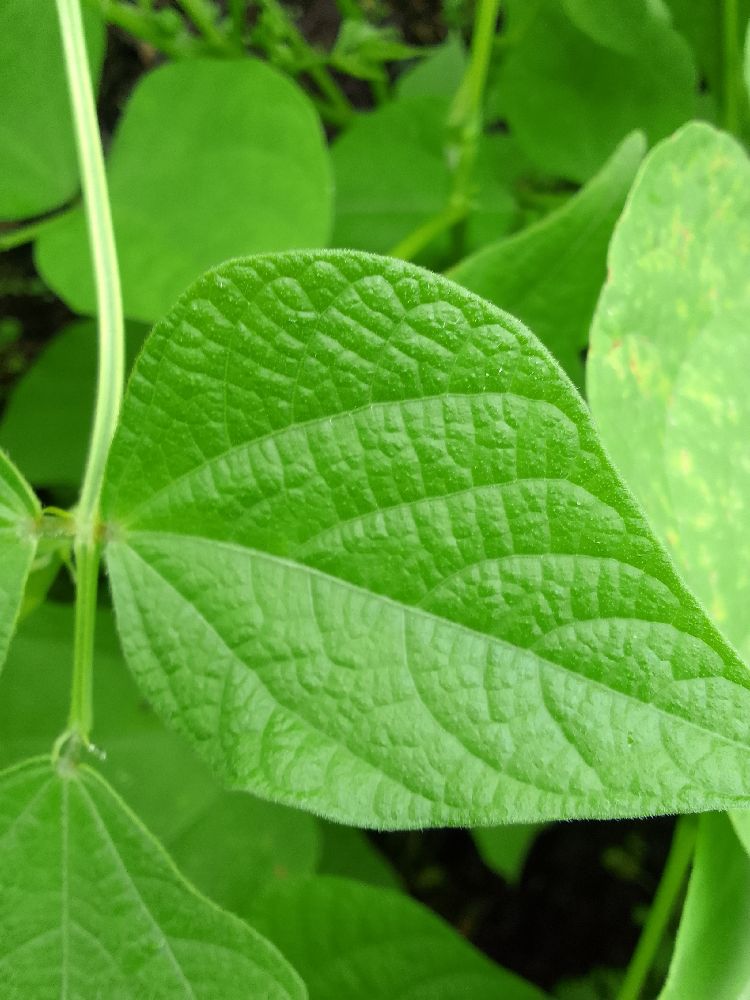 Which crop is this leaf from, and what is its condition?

maize, healthy
